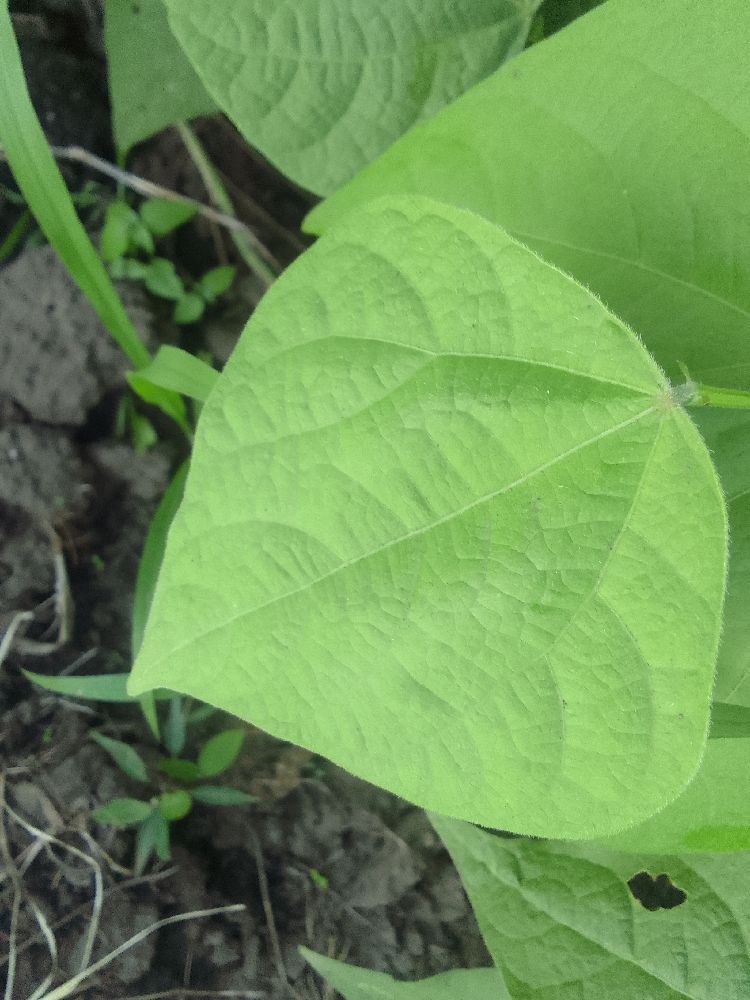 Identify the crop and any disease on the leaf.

common bean, healthy
